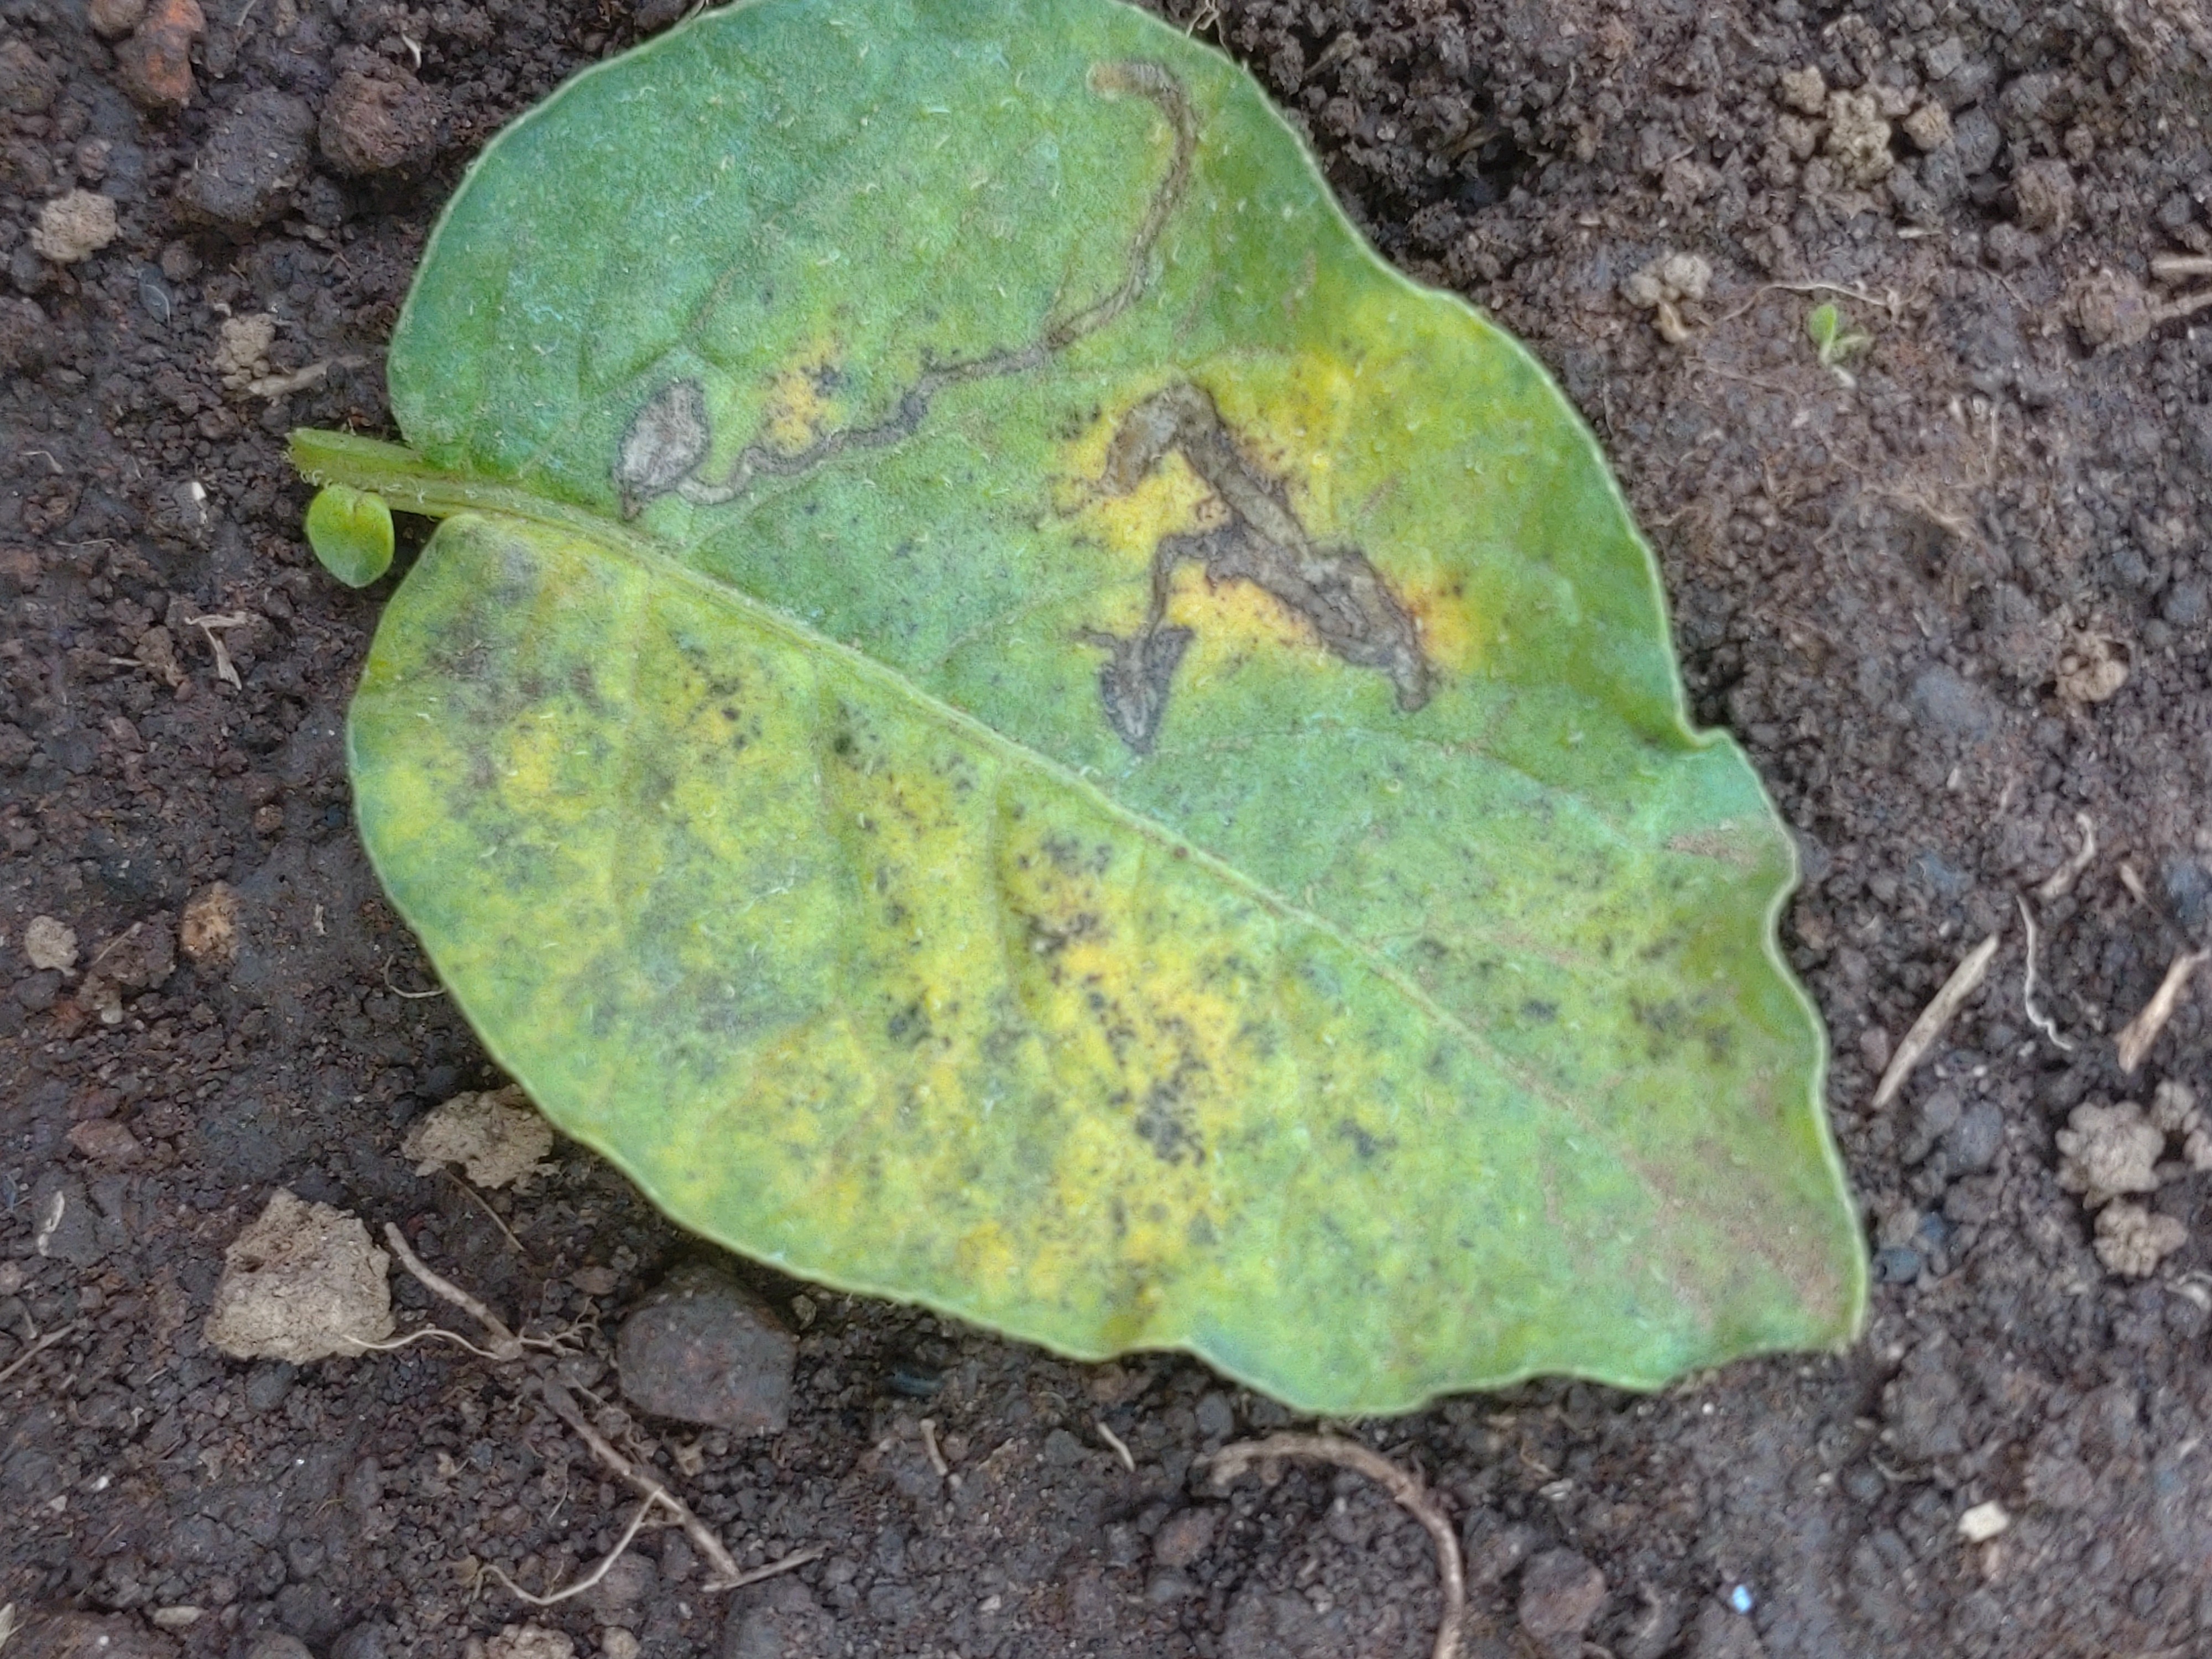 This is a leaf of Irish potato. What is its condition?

late blight
